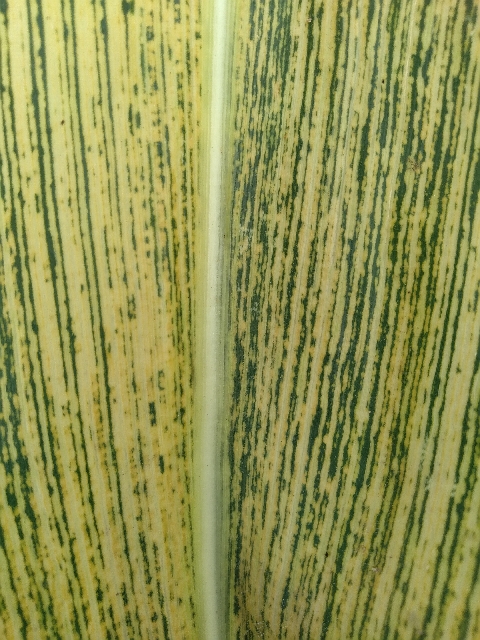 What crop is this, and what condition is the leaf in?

maize, maize streak virus
